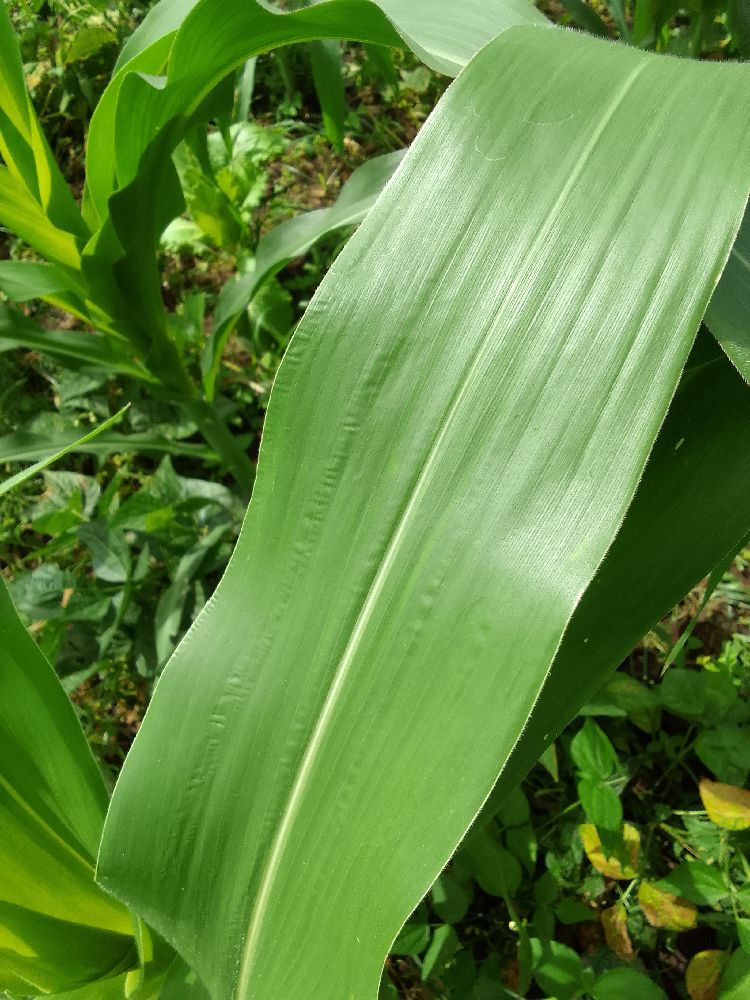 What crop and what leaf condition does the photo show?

maize, healthy
